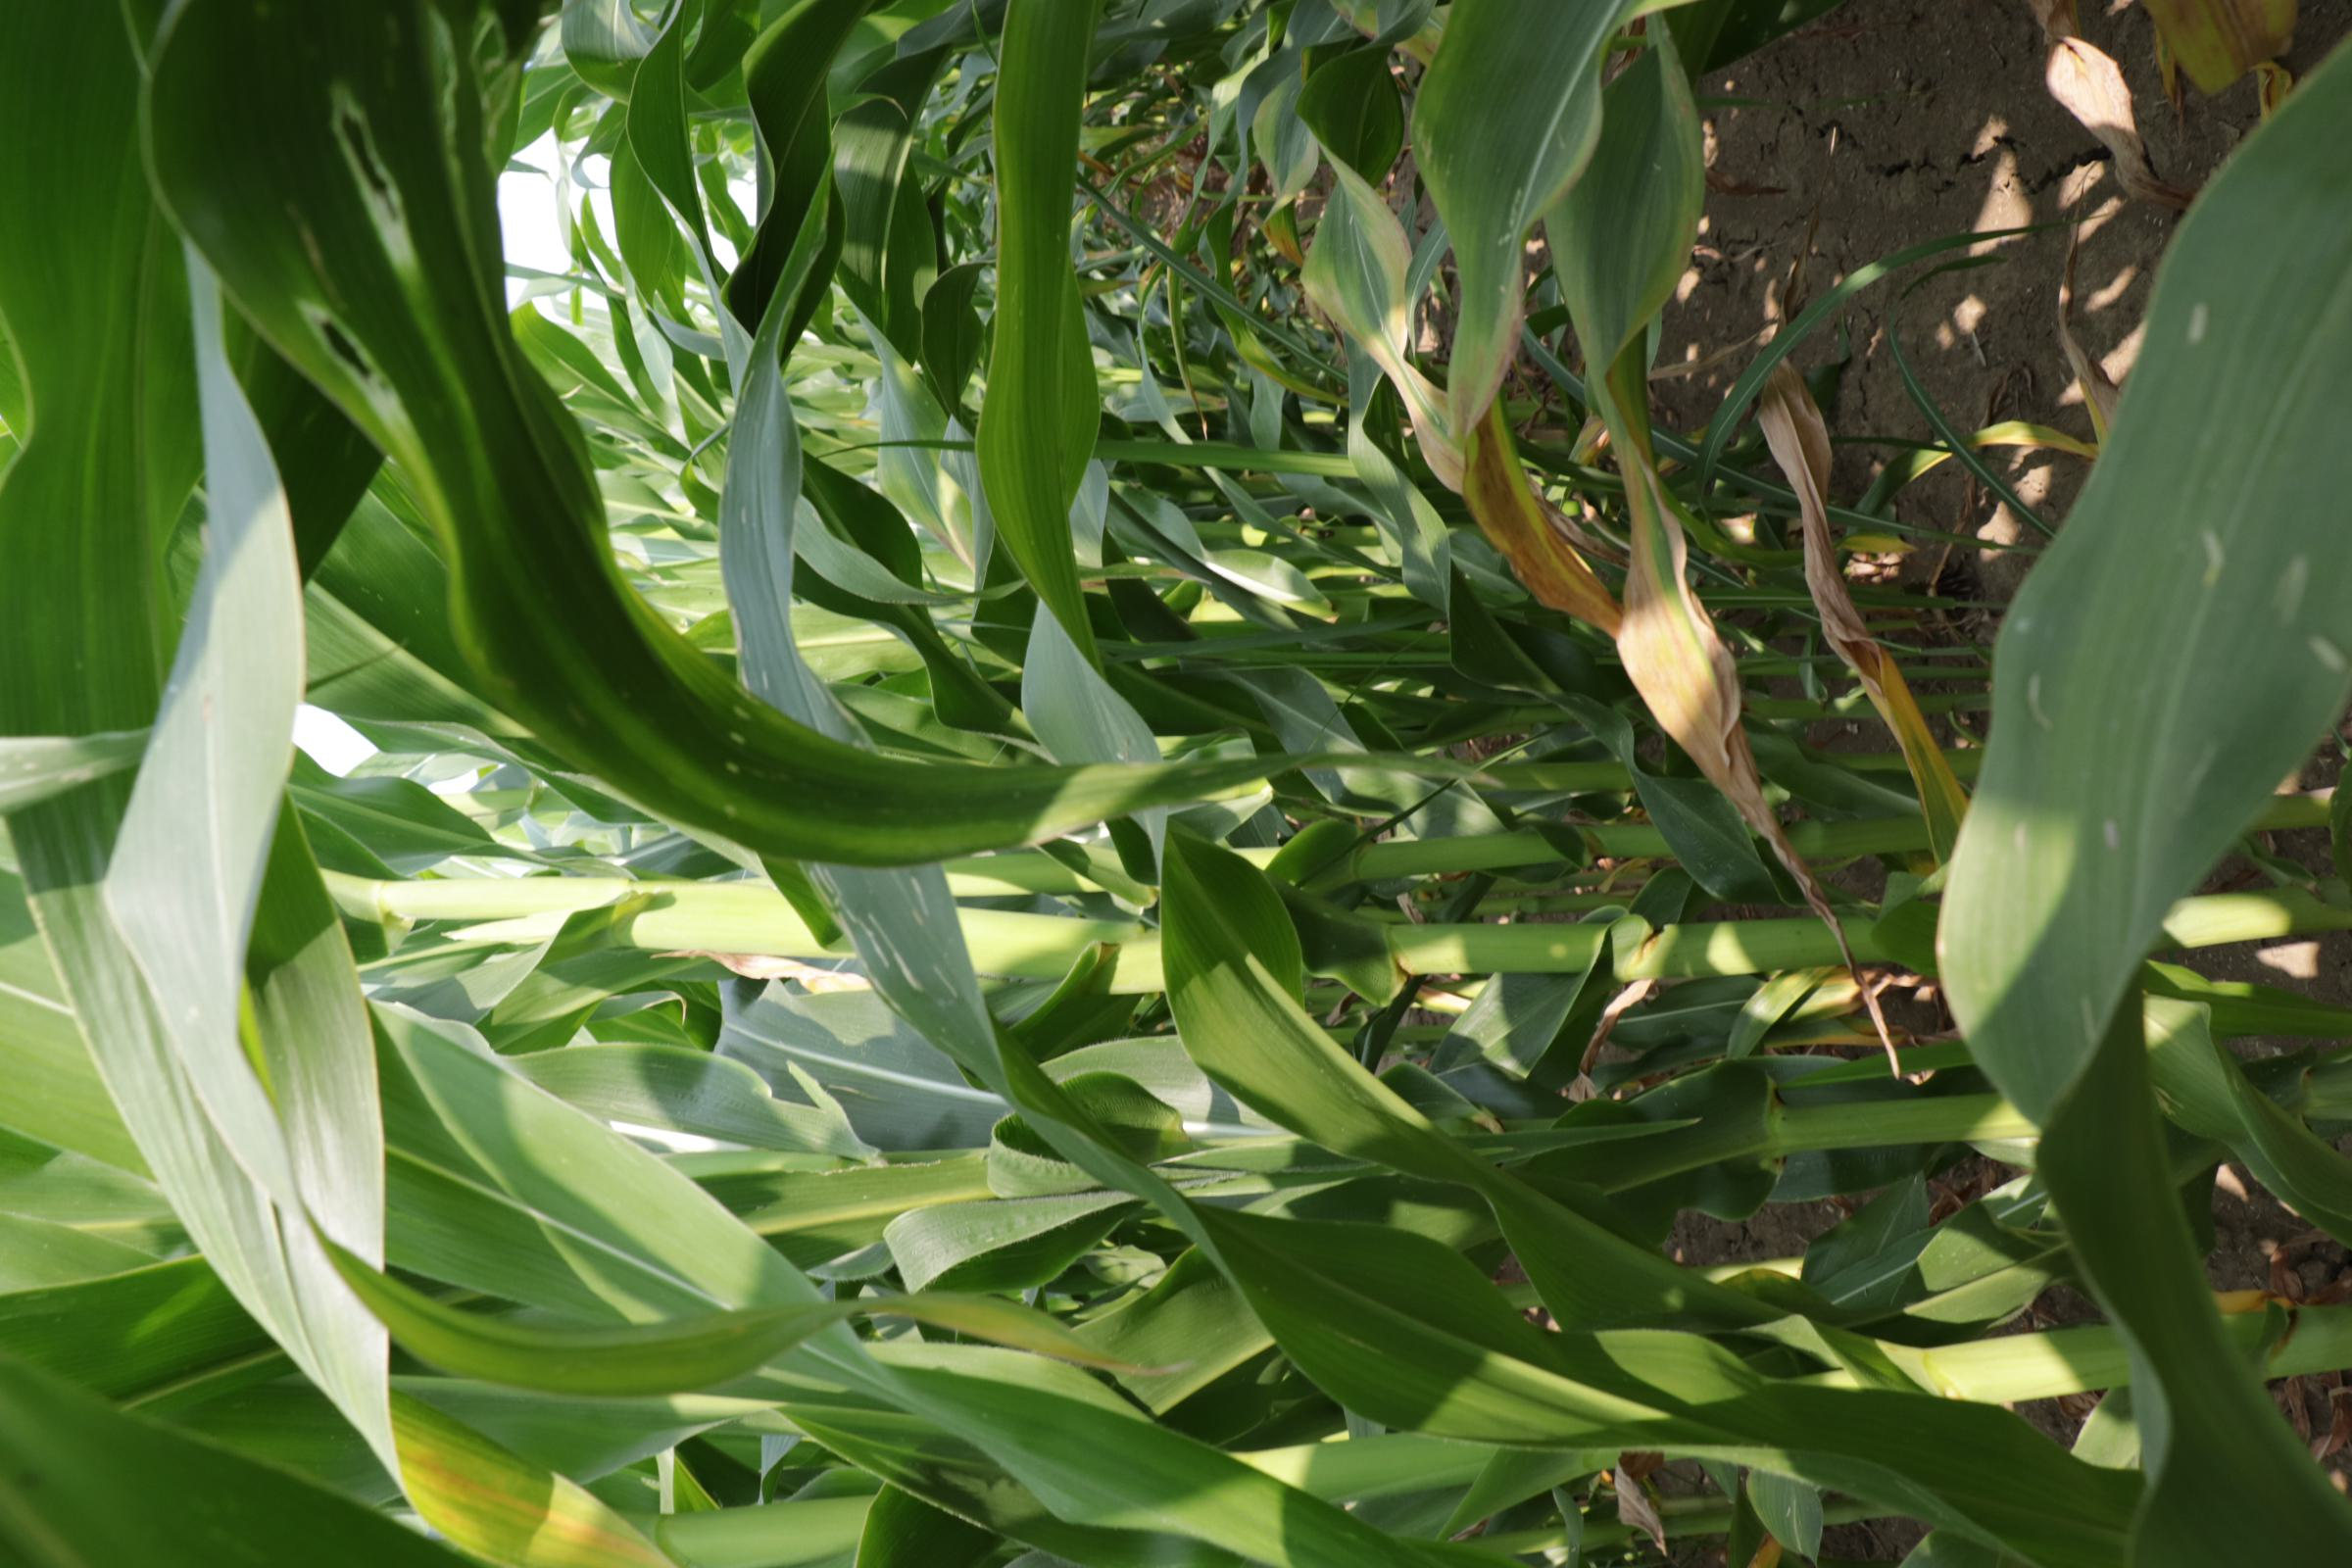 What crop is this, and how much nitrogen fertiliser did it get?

maize, full nitrogen fertilisation
